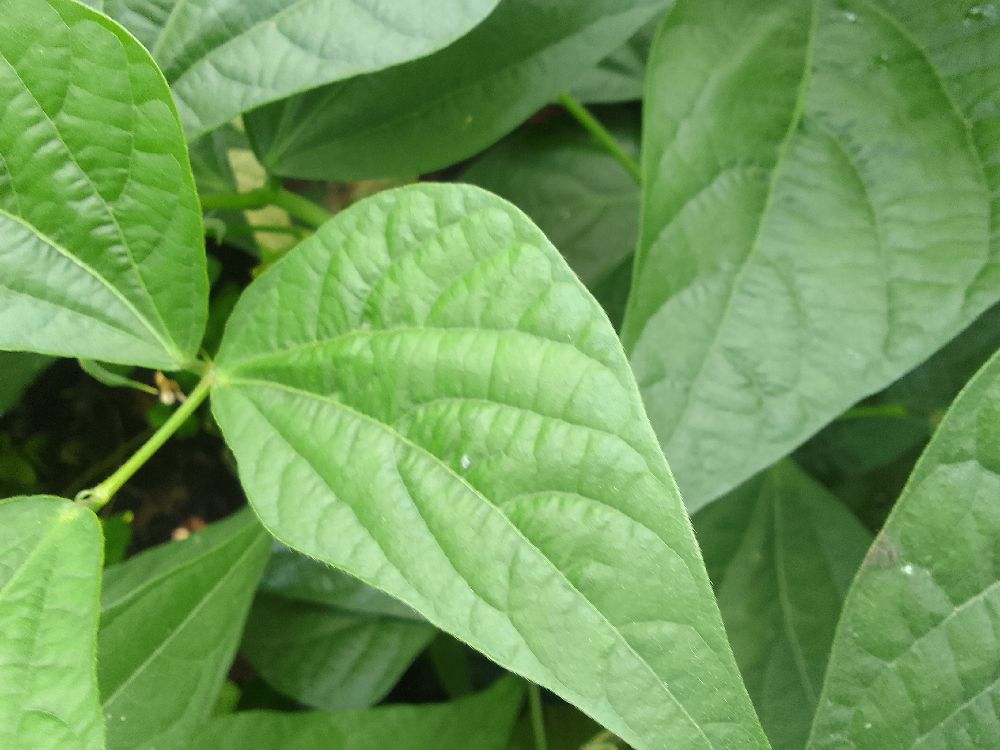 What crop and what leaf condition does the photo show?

common bean, healthy
